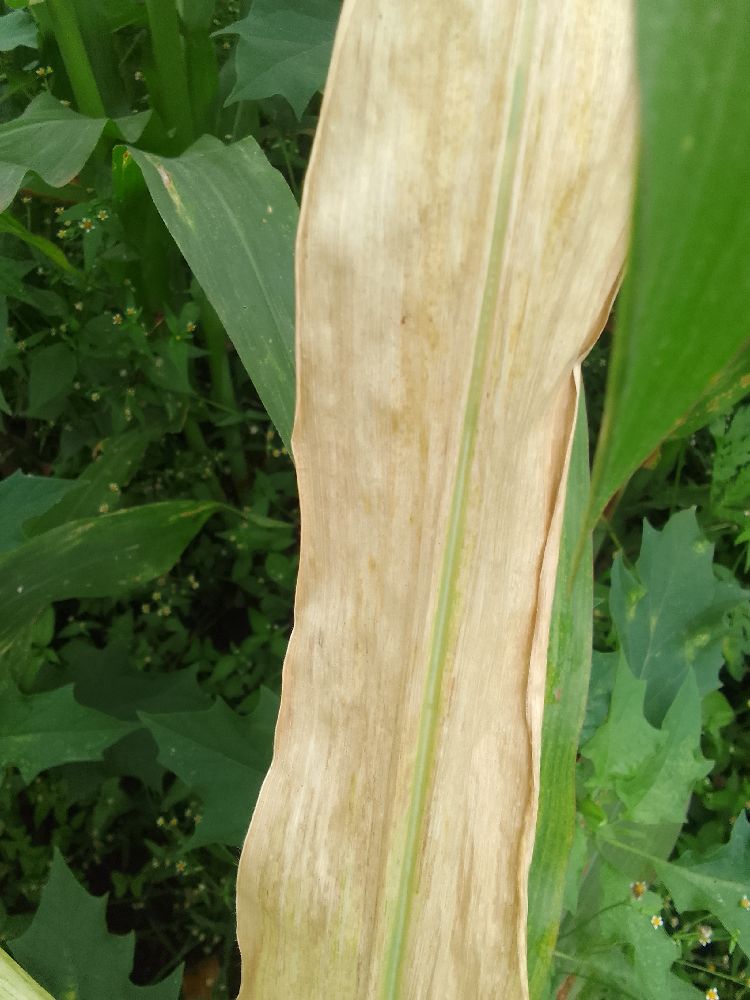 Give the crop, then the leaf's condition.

maize, maize lethal necrosis
